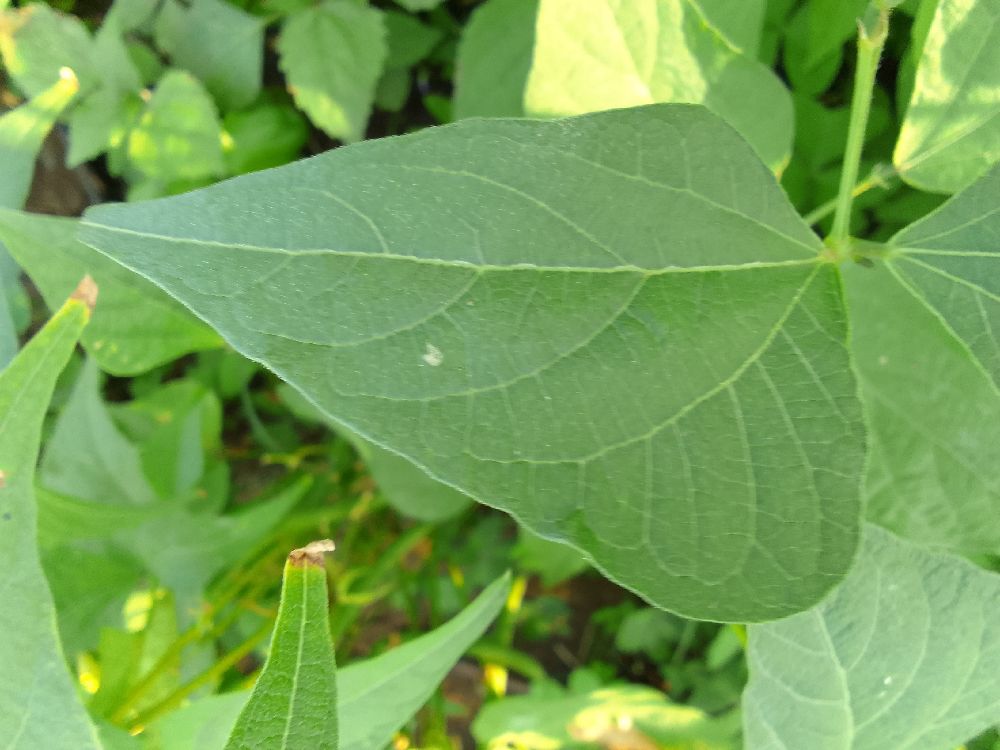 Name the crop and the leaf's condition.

common bean, healthy
